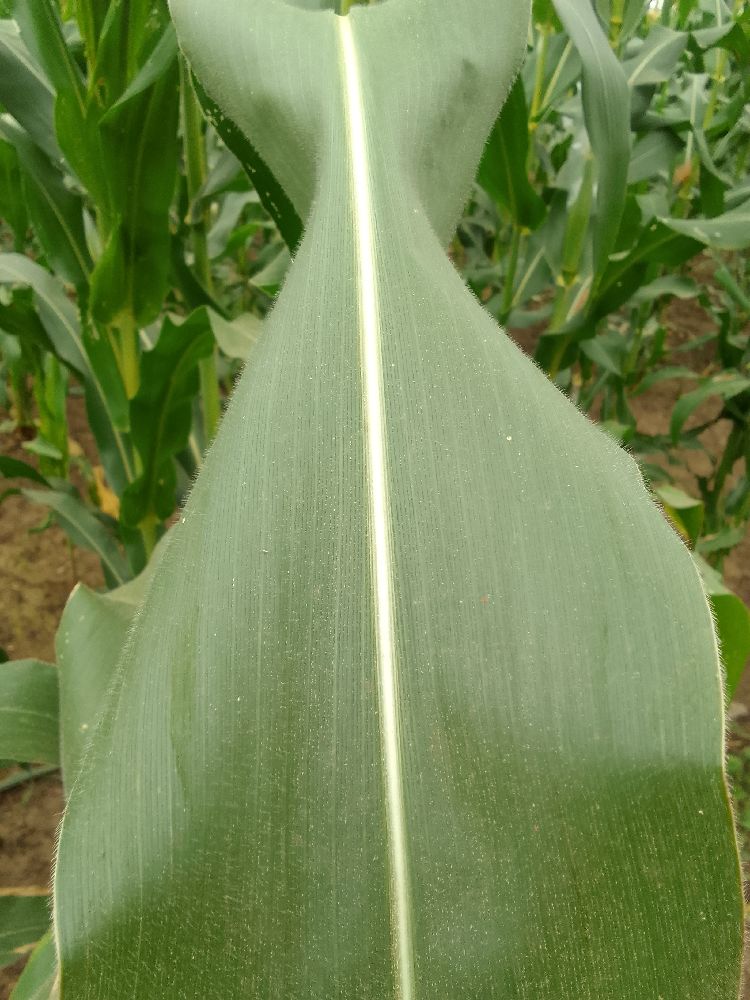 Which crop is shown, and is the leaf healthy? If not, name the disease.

maize, healthy
